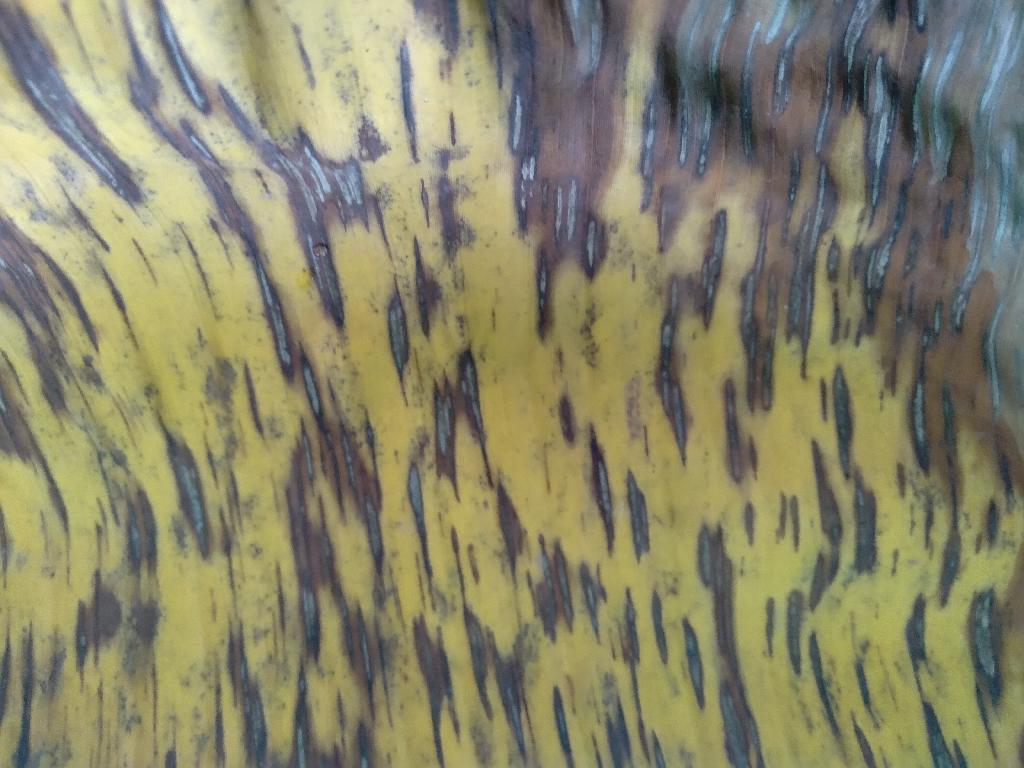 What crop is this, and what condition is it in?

banana, black sigatoka
